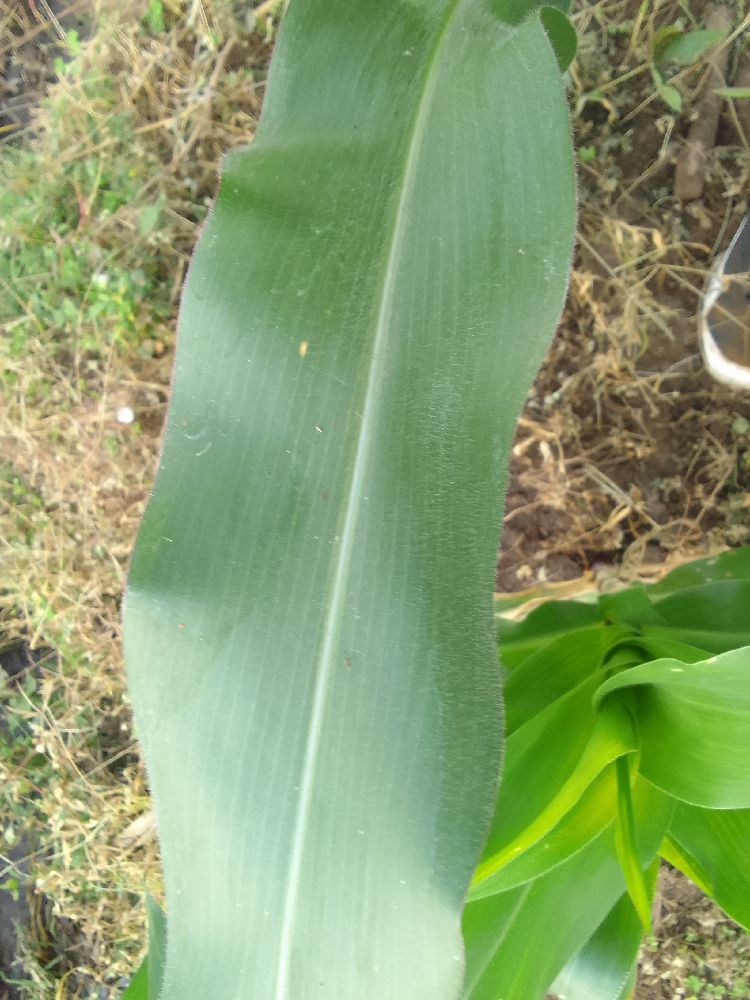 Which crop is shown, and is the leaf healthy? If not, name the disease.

maize, healthy
